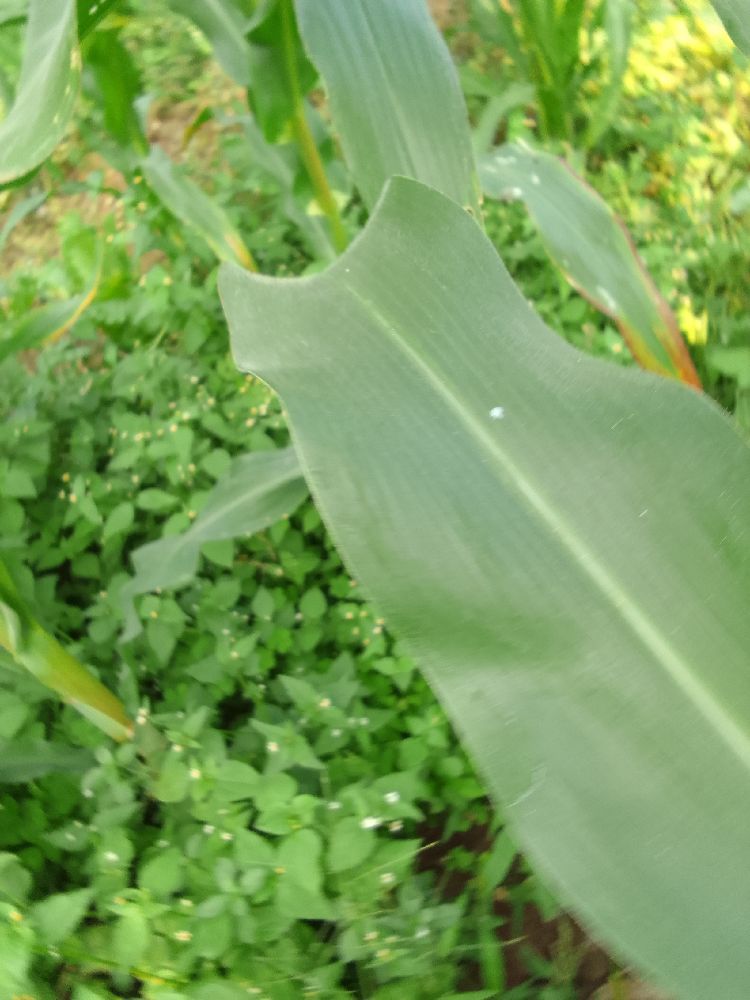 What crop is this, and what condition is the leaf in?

maize, healthy
